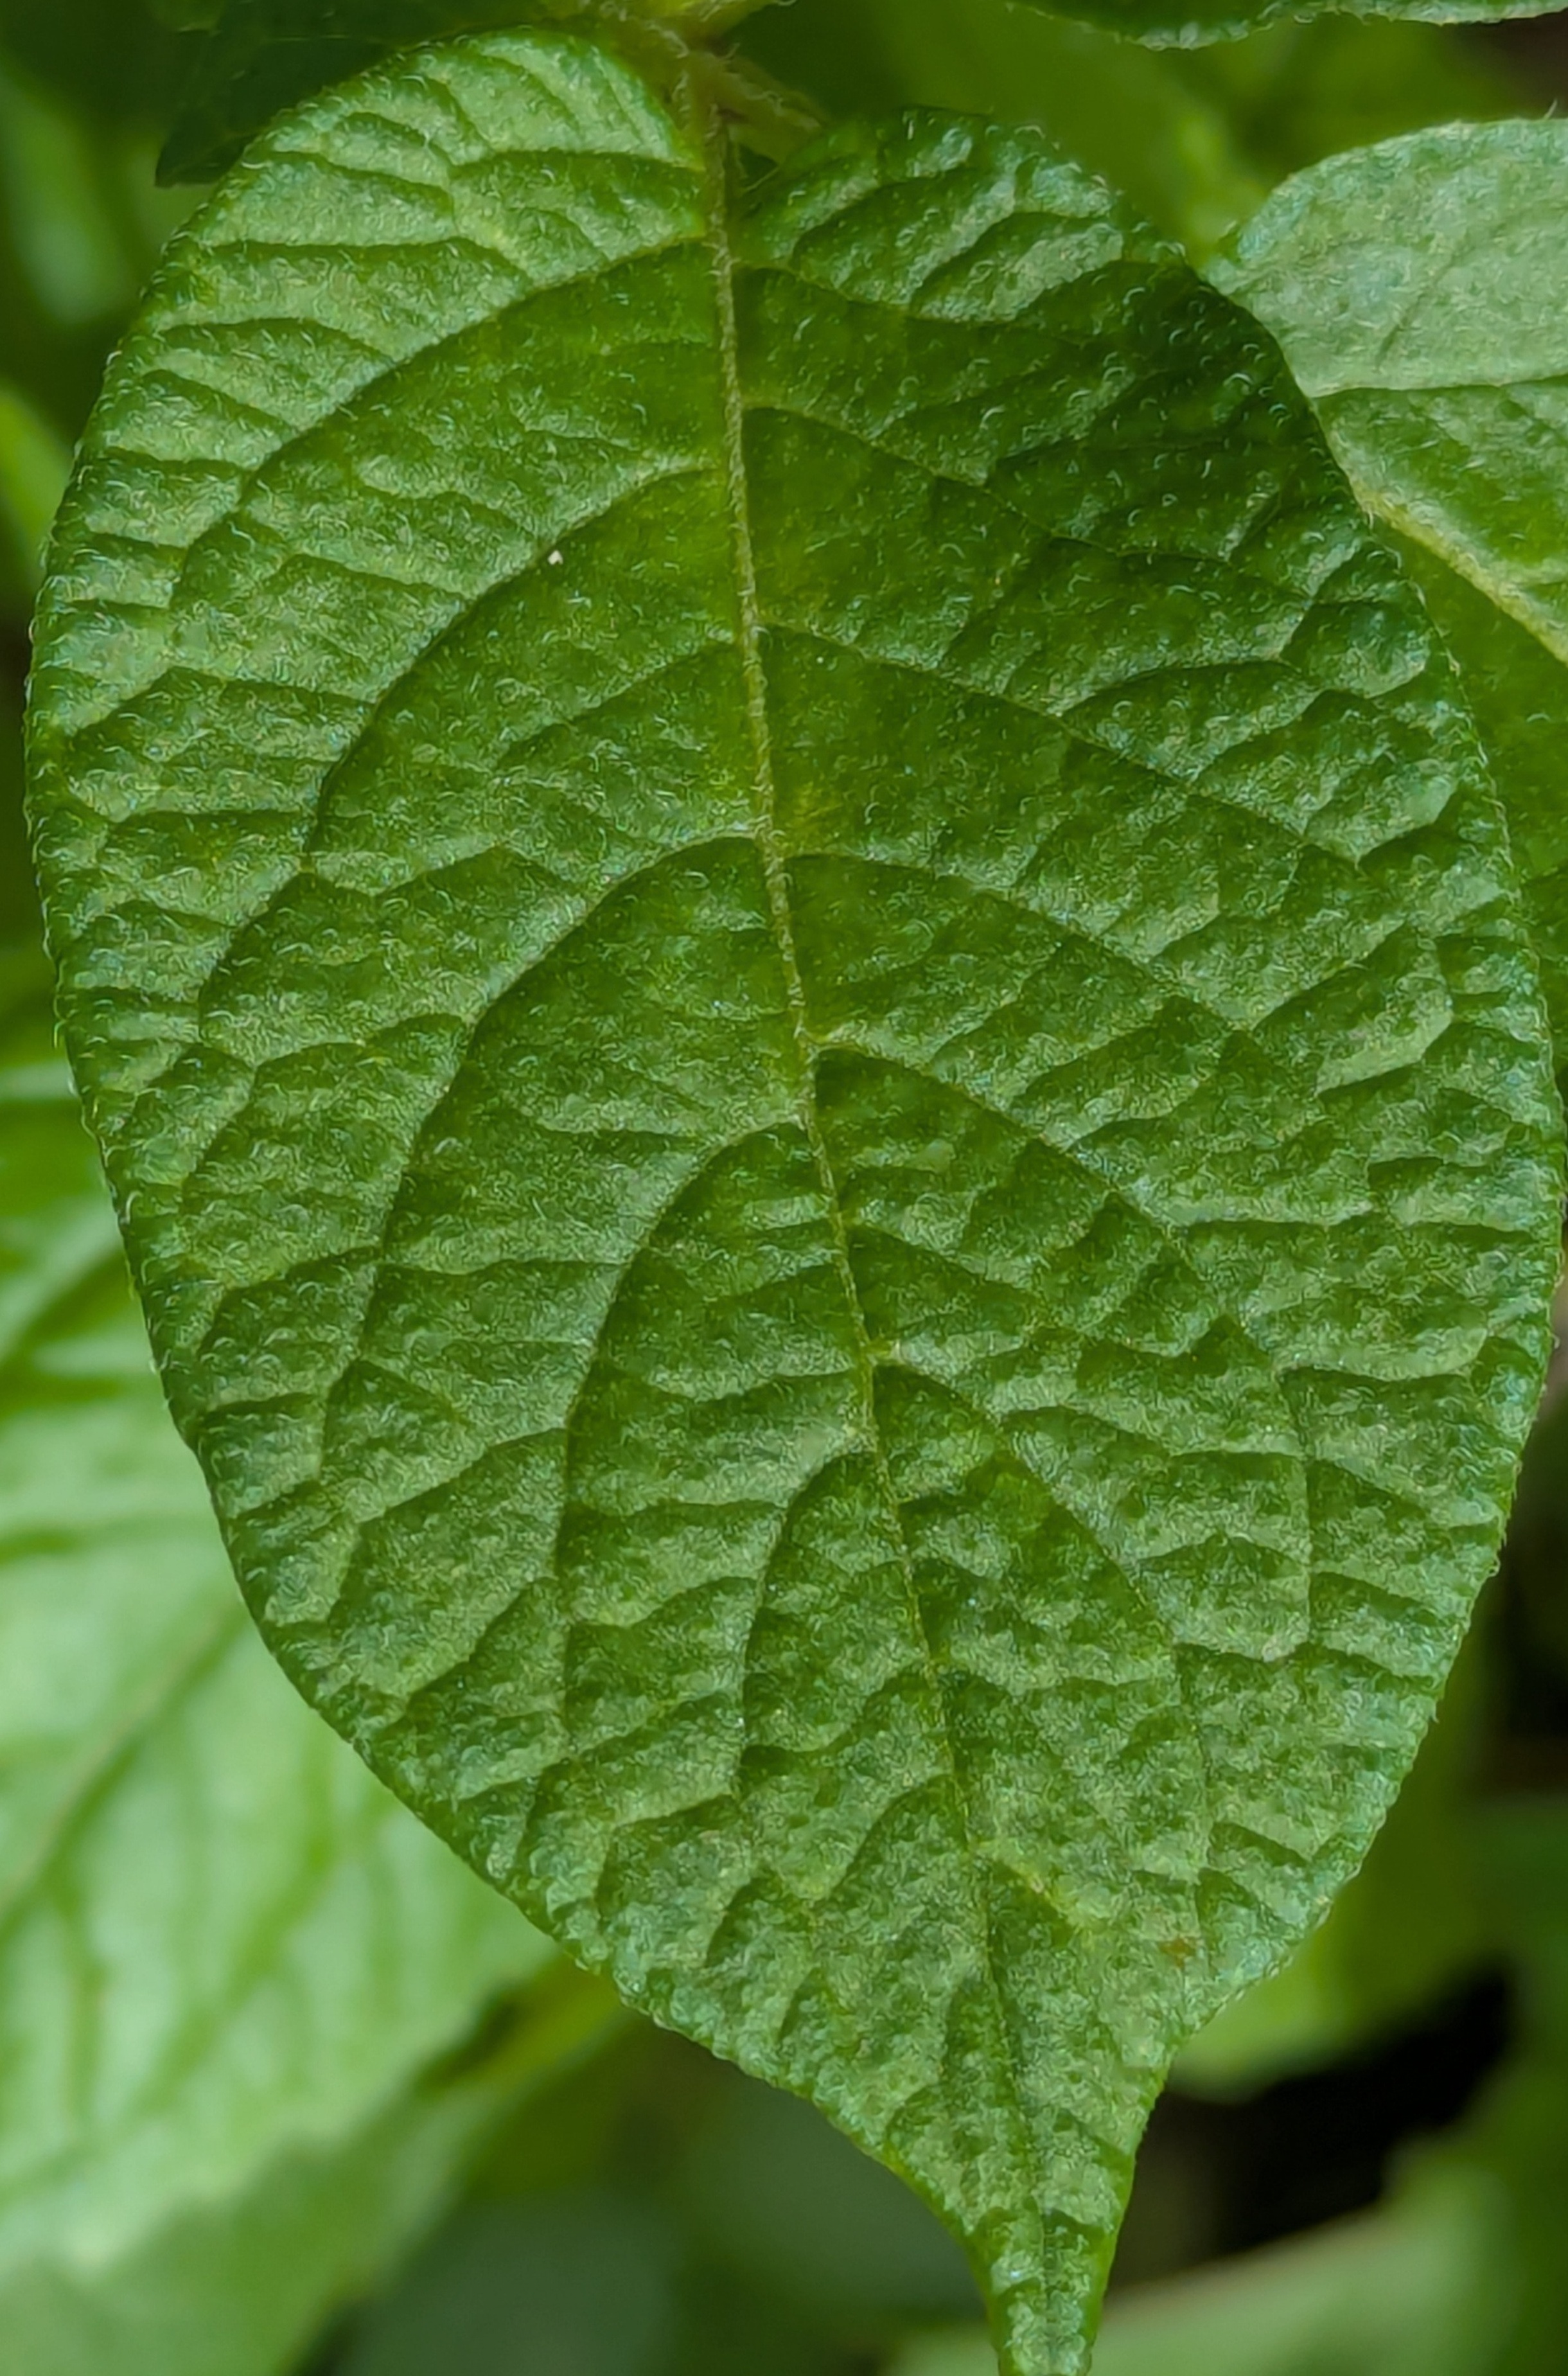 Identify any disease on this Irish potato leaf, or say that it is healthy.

healthy
